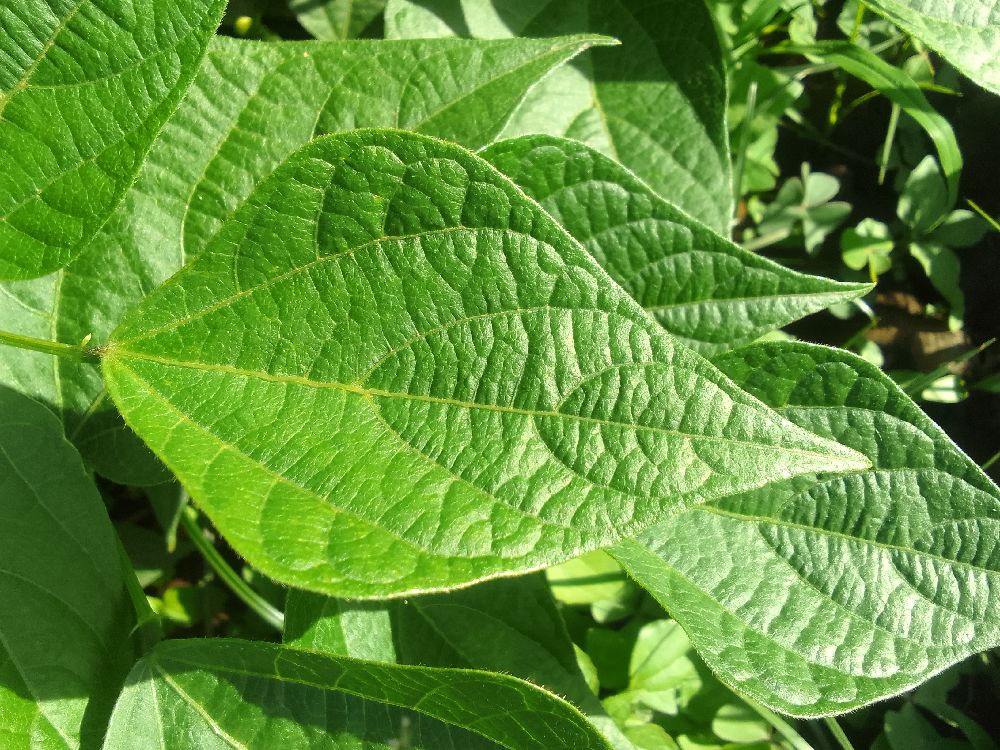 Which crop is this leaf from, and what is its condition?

common bean, healthy
